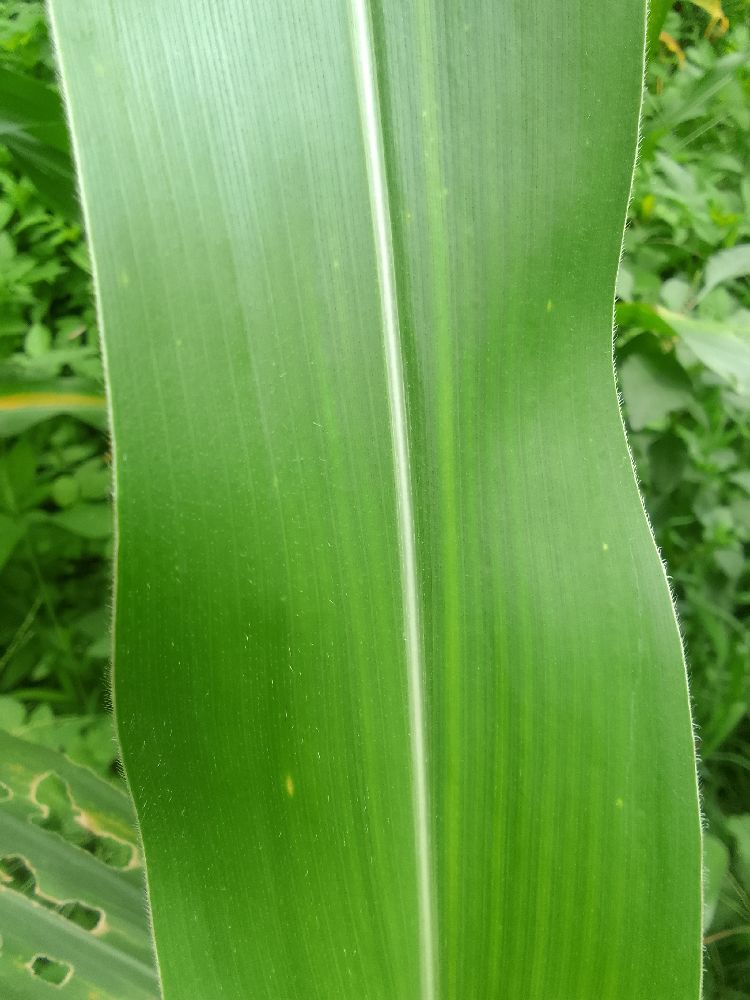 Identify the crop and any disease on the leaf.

maize, healthy
